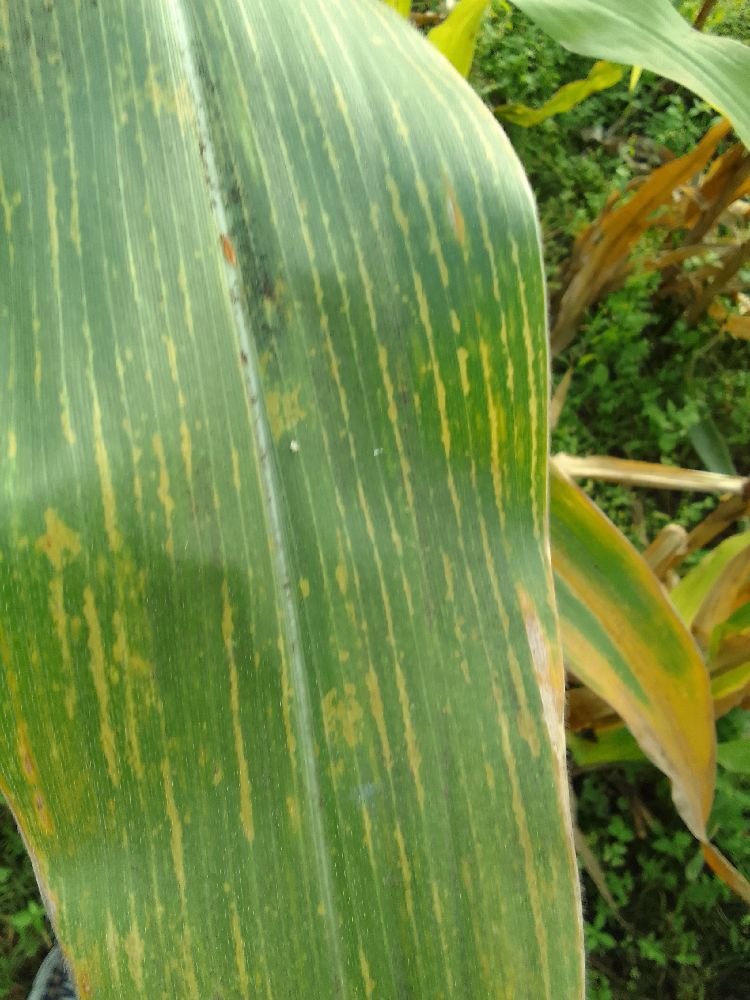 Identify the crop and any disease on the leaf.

maize, maize lethal necrosis
